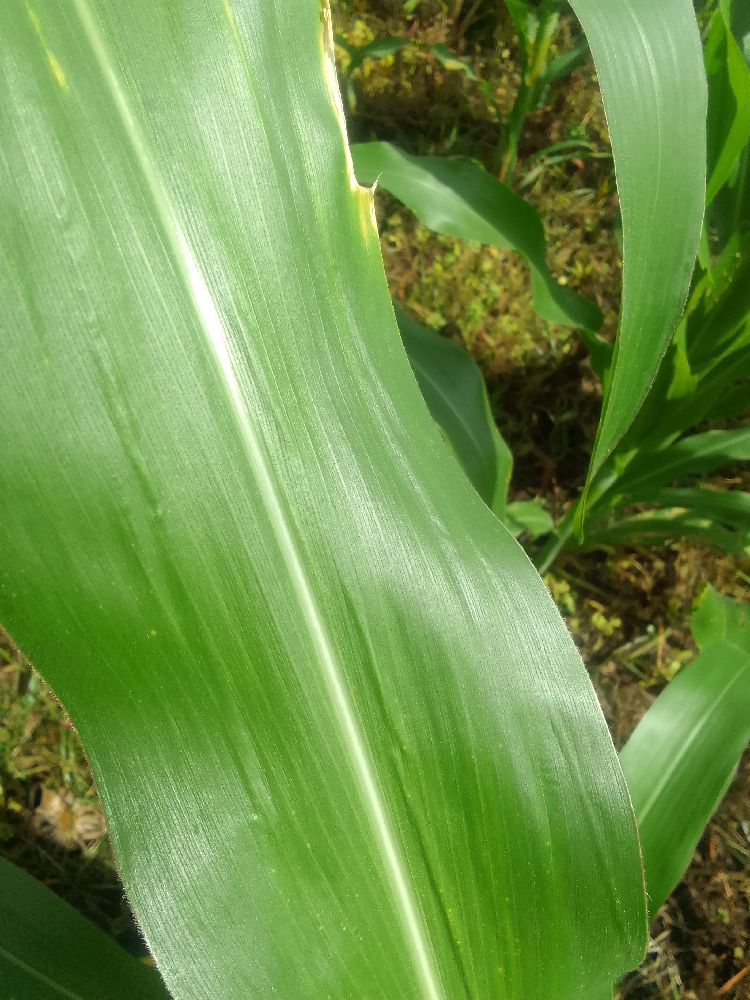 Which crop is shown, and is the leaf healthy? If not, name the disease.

maize, healthy
